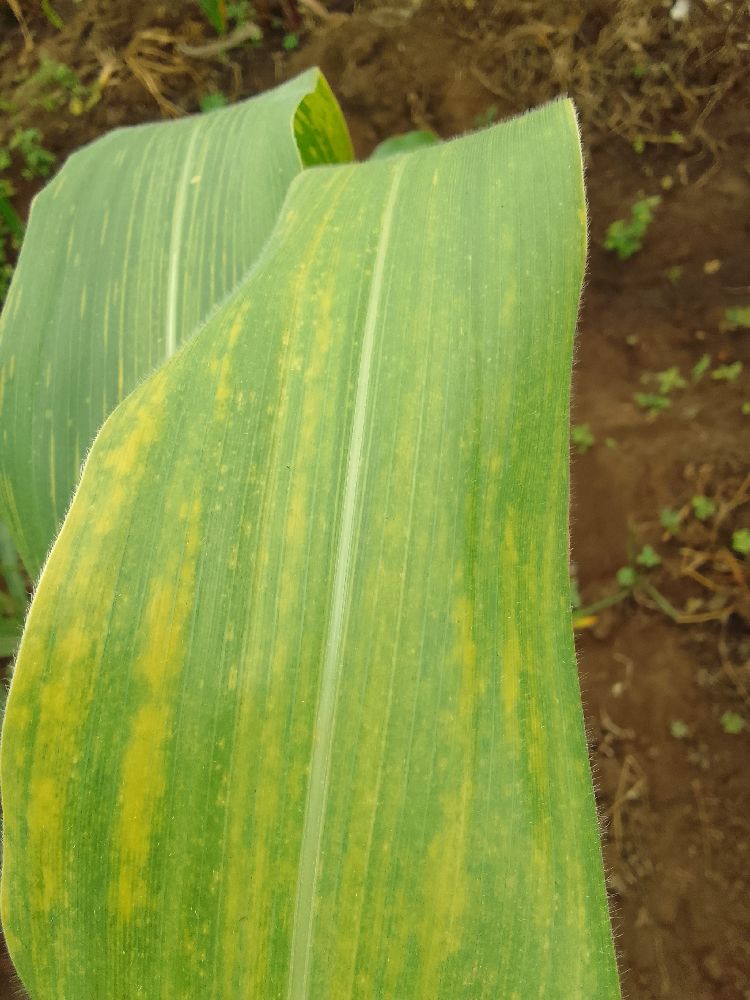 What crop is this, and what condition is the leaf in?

maize, maize lethal necrosis
